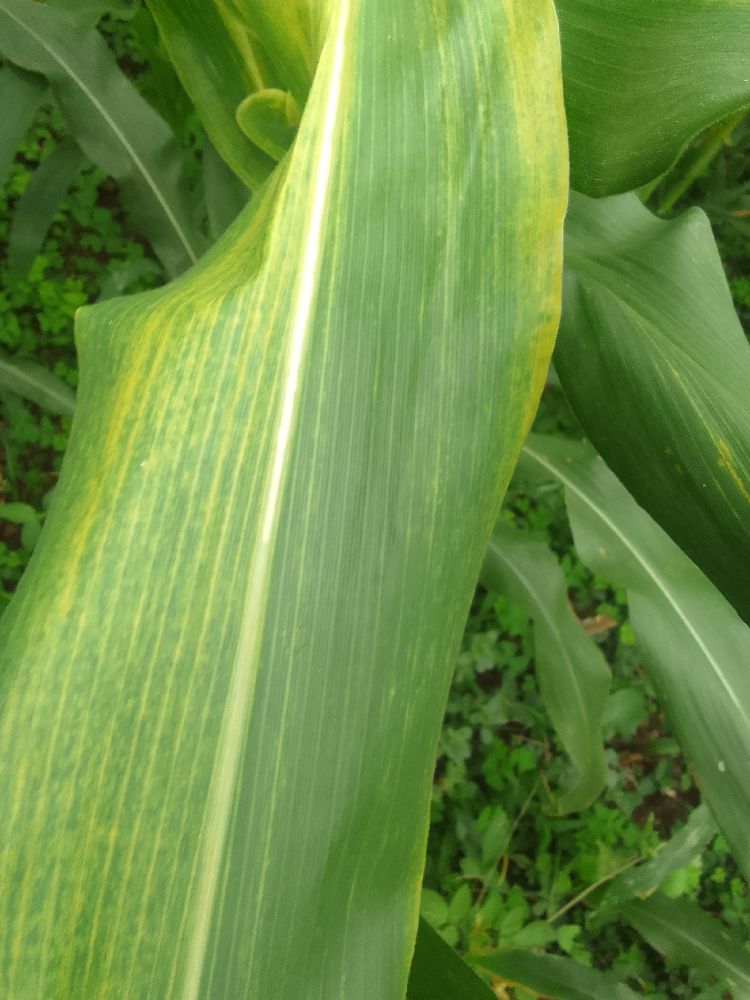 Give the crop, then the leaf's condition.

maize, maize lethal necrosis
